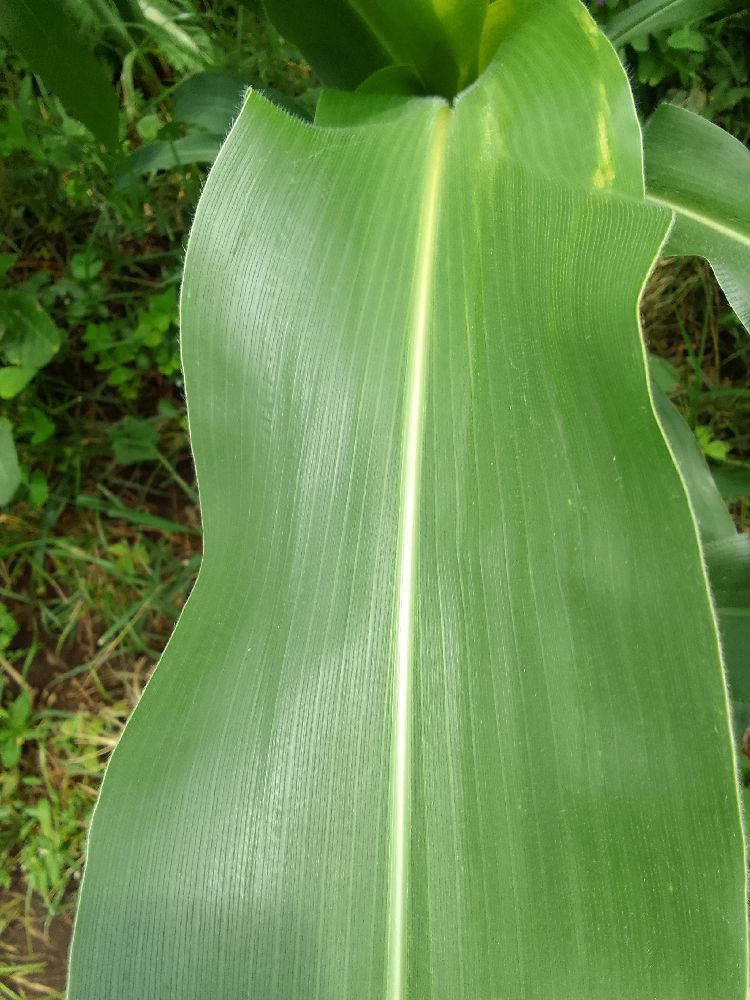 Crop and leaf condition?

maize, healthy
